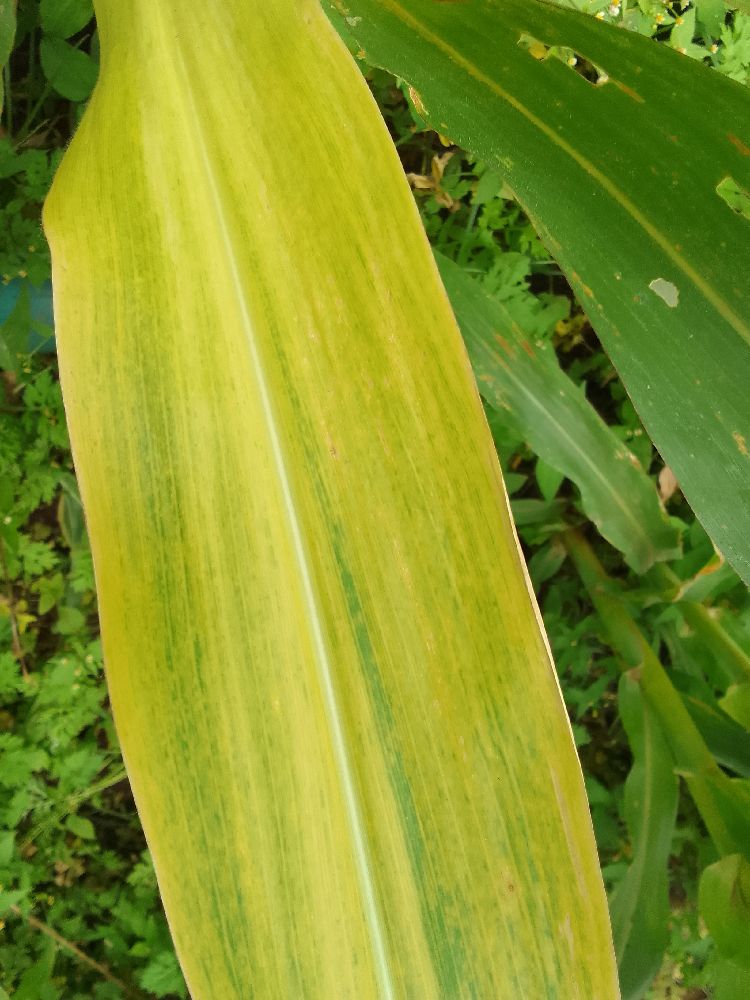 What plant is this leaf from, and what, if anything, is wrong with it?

maize, maize lethal necrosis
